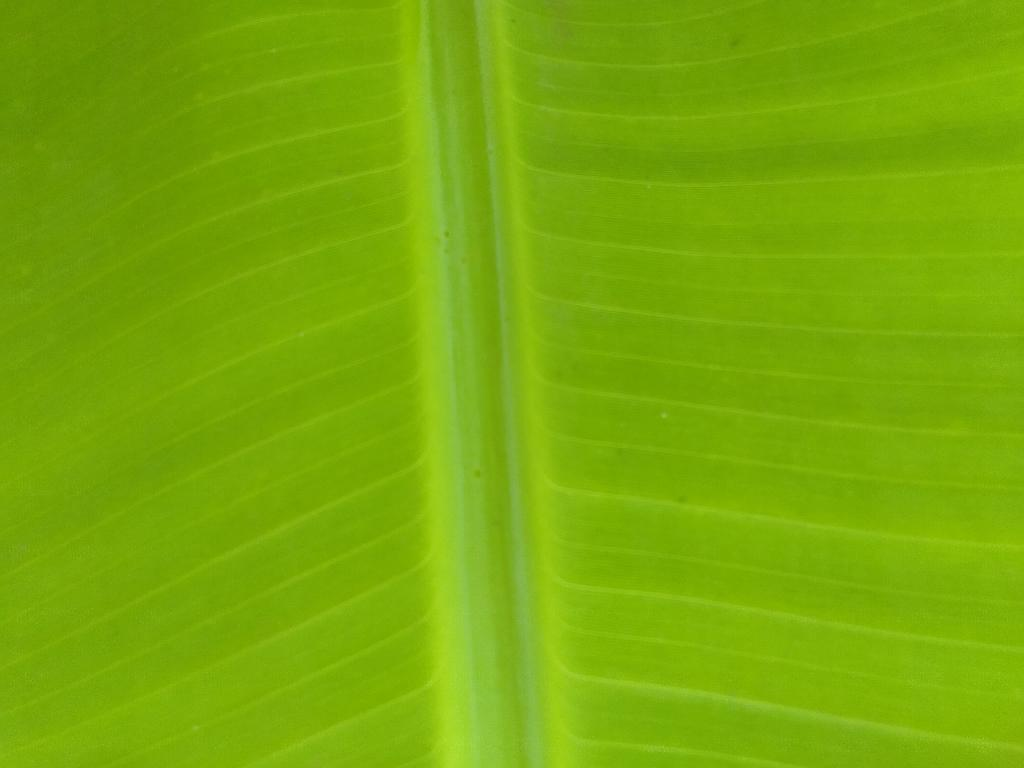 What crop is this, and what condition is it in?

banana, healthy
